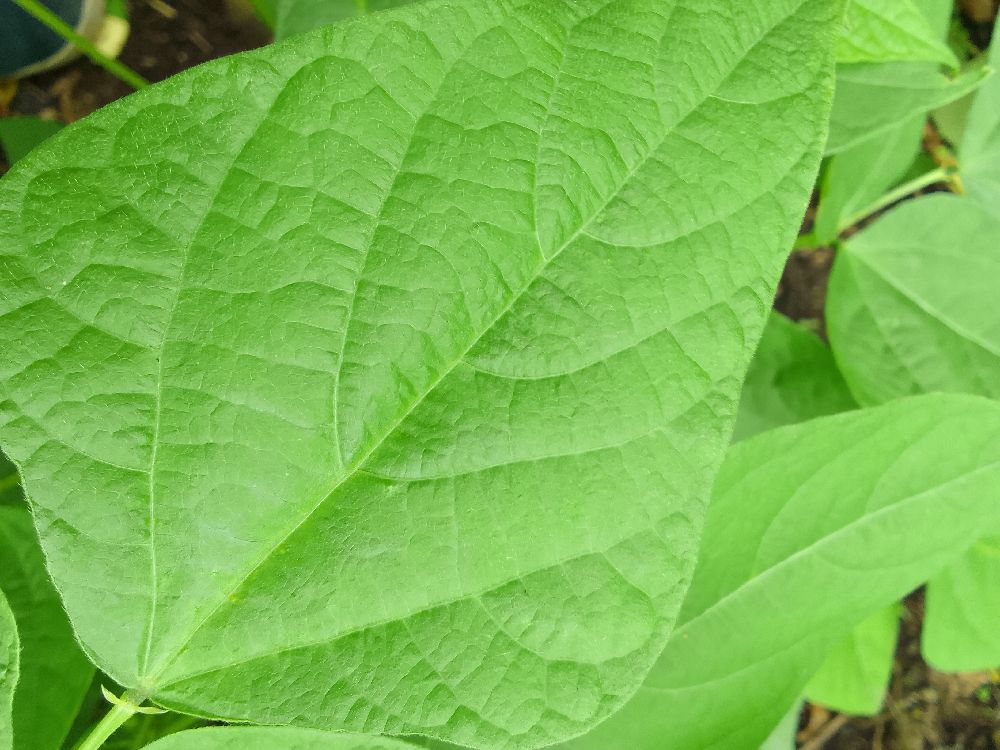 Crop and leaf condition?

common bean, healthy
